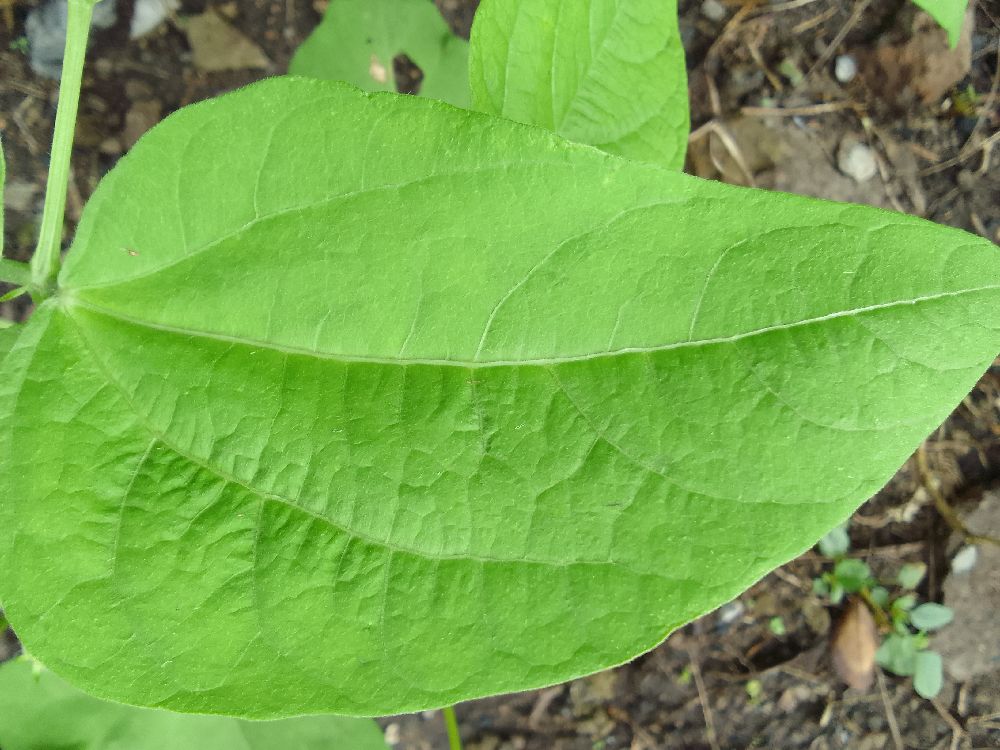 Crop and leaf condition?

common bean, healthy
